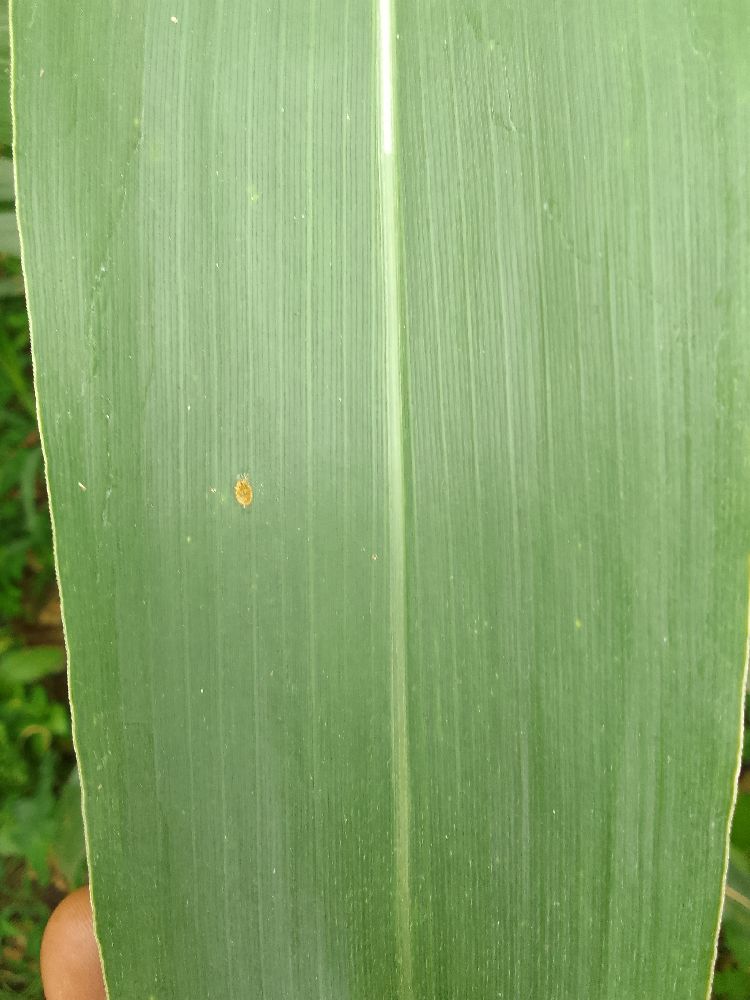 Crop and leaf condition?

maize, healthy
